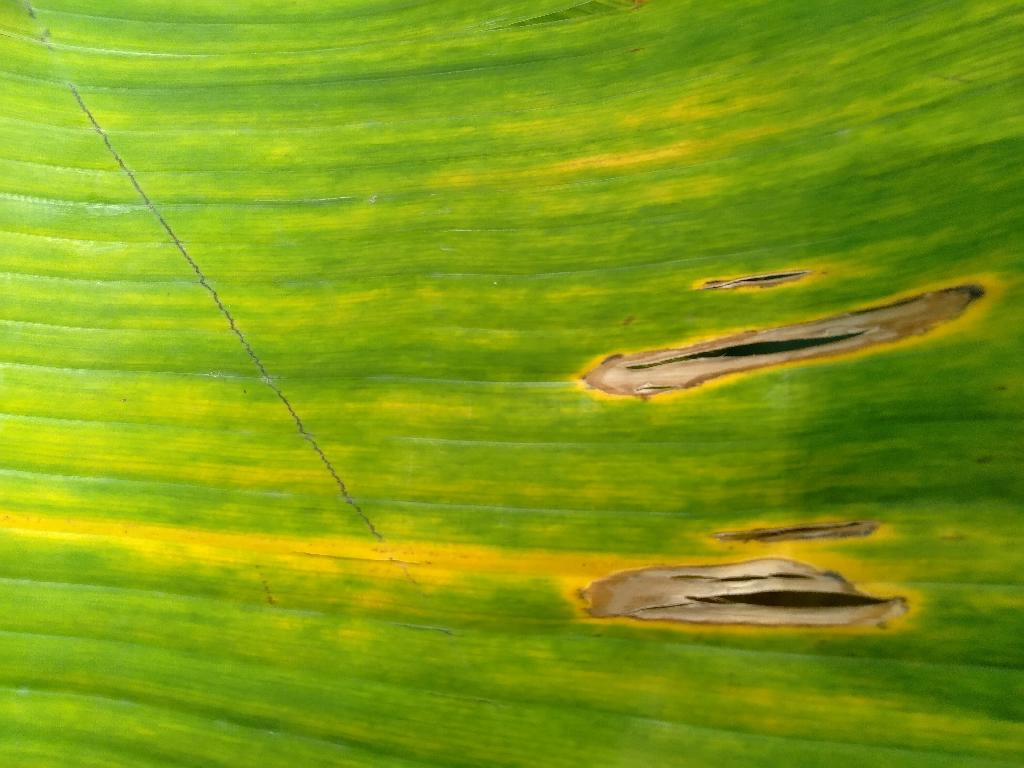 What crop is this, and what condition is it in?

banana, fusarium wilt race 1
